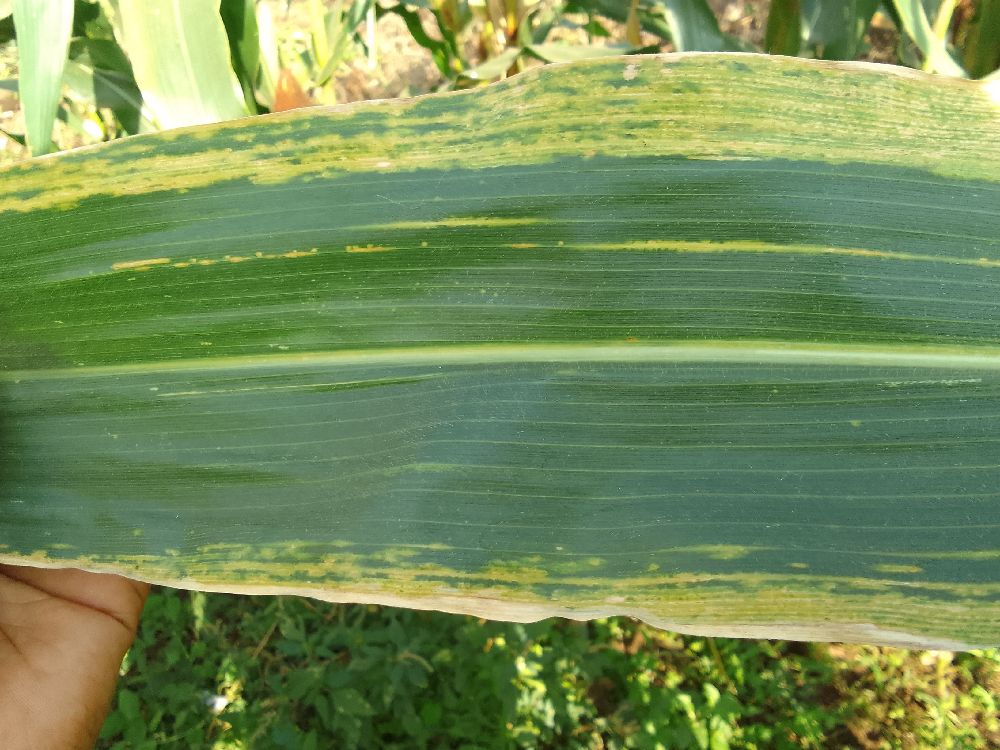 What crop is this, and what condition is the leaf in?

maize, maize lethal necrosis
